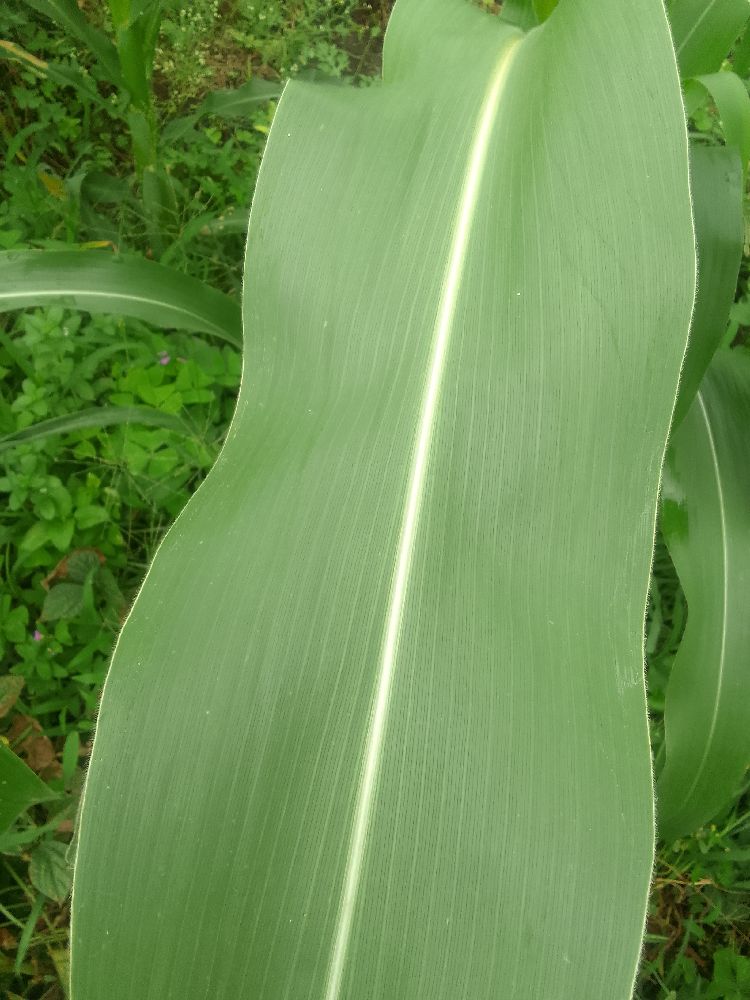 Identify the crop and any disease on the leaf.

maize, healthy
